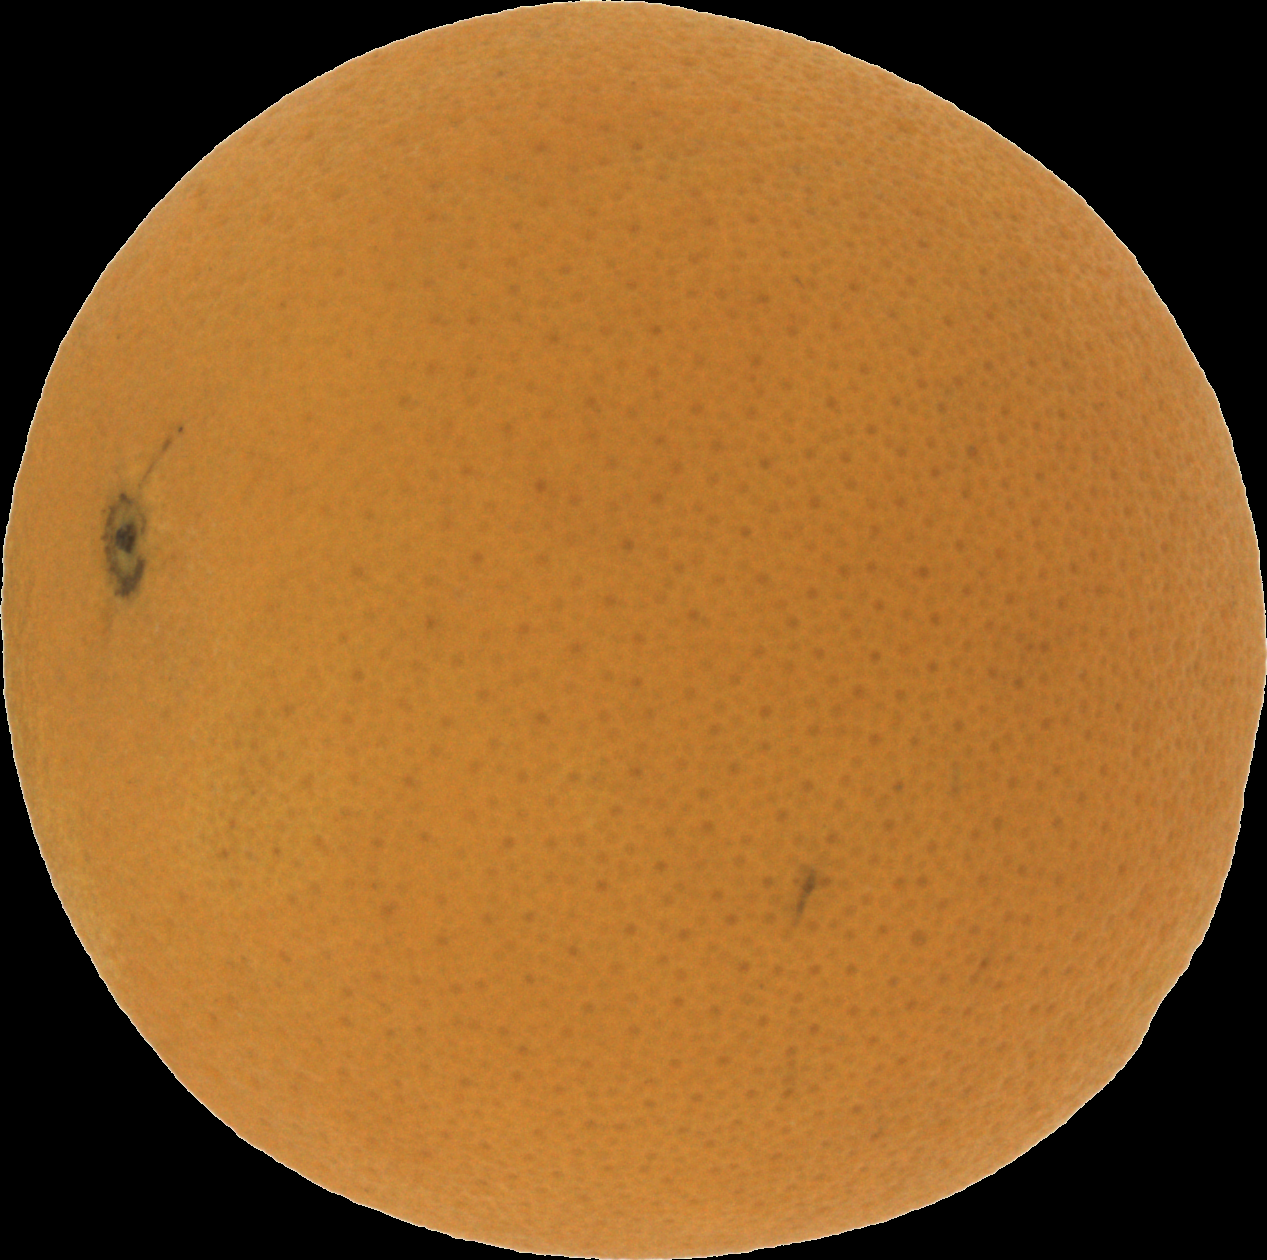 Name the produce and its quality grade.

orange, good
